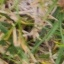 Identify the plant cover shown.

grass
